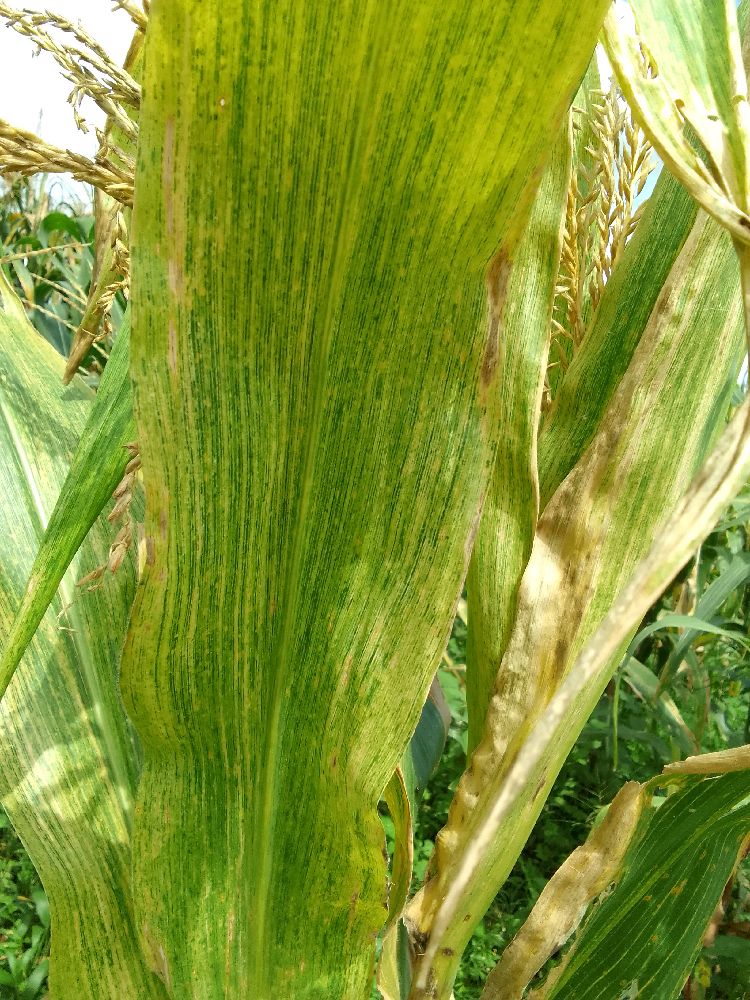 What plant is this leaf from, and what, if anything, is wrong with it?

maize, maize lethal necrosis
